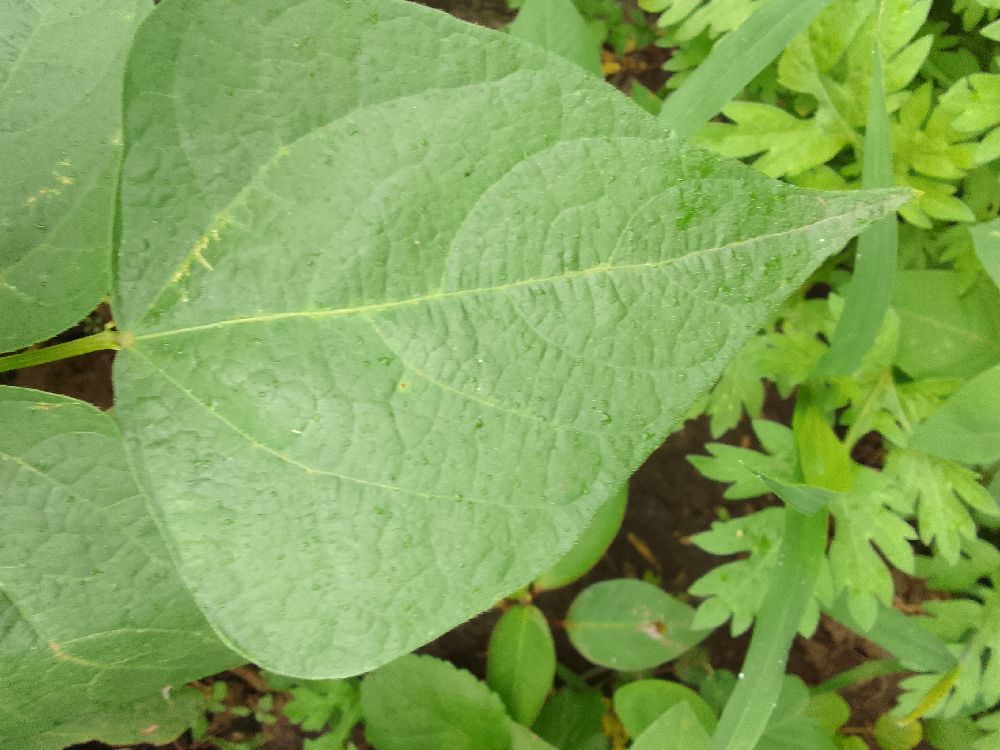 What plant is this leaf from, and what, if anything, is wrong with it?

common bean, healthy
